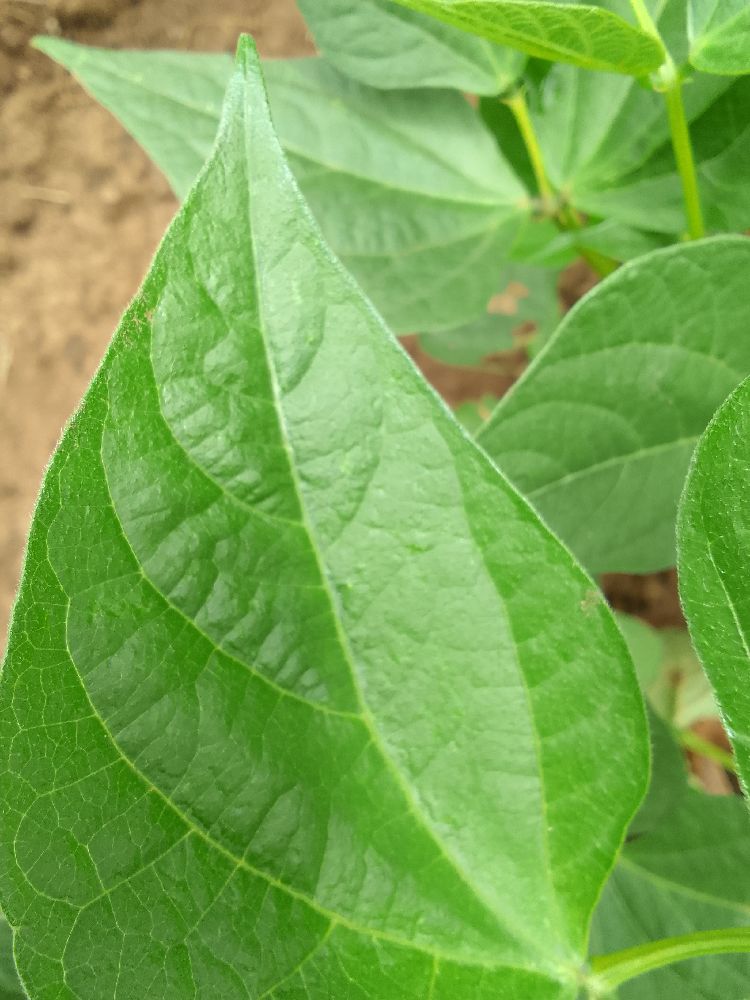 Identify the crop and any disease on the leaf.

common bean, healthy
